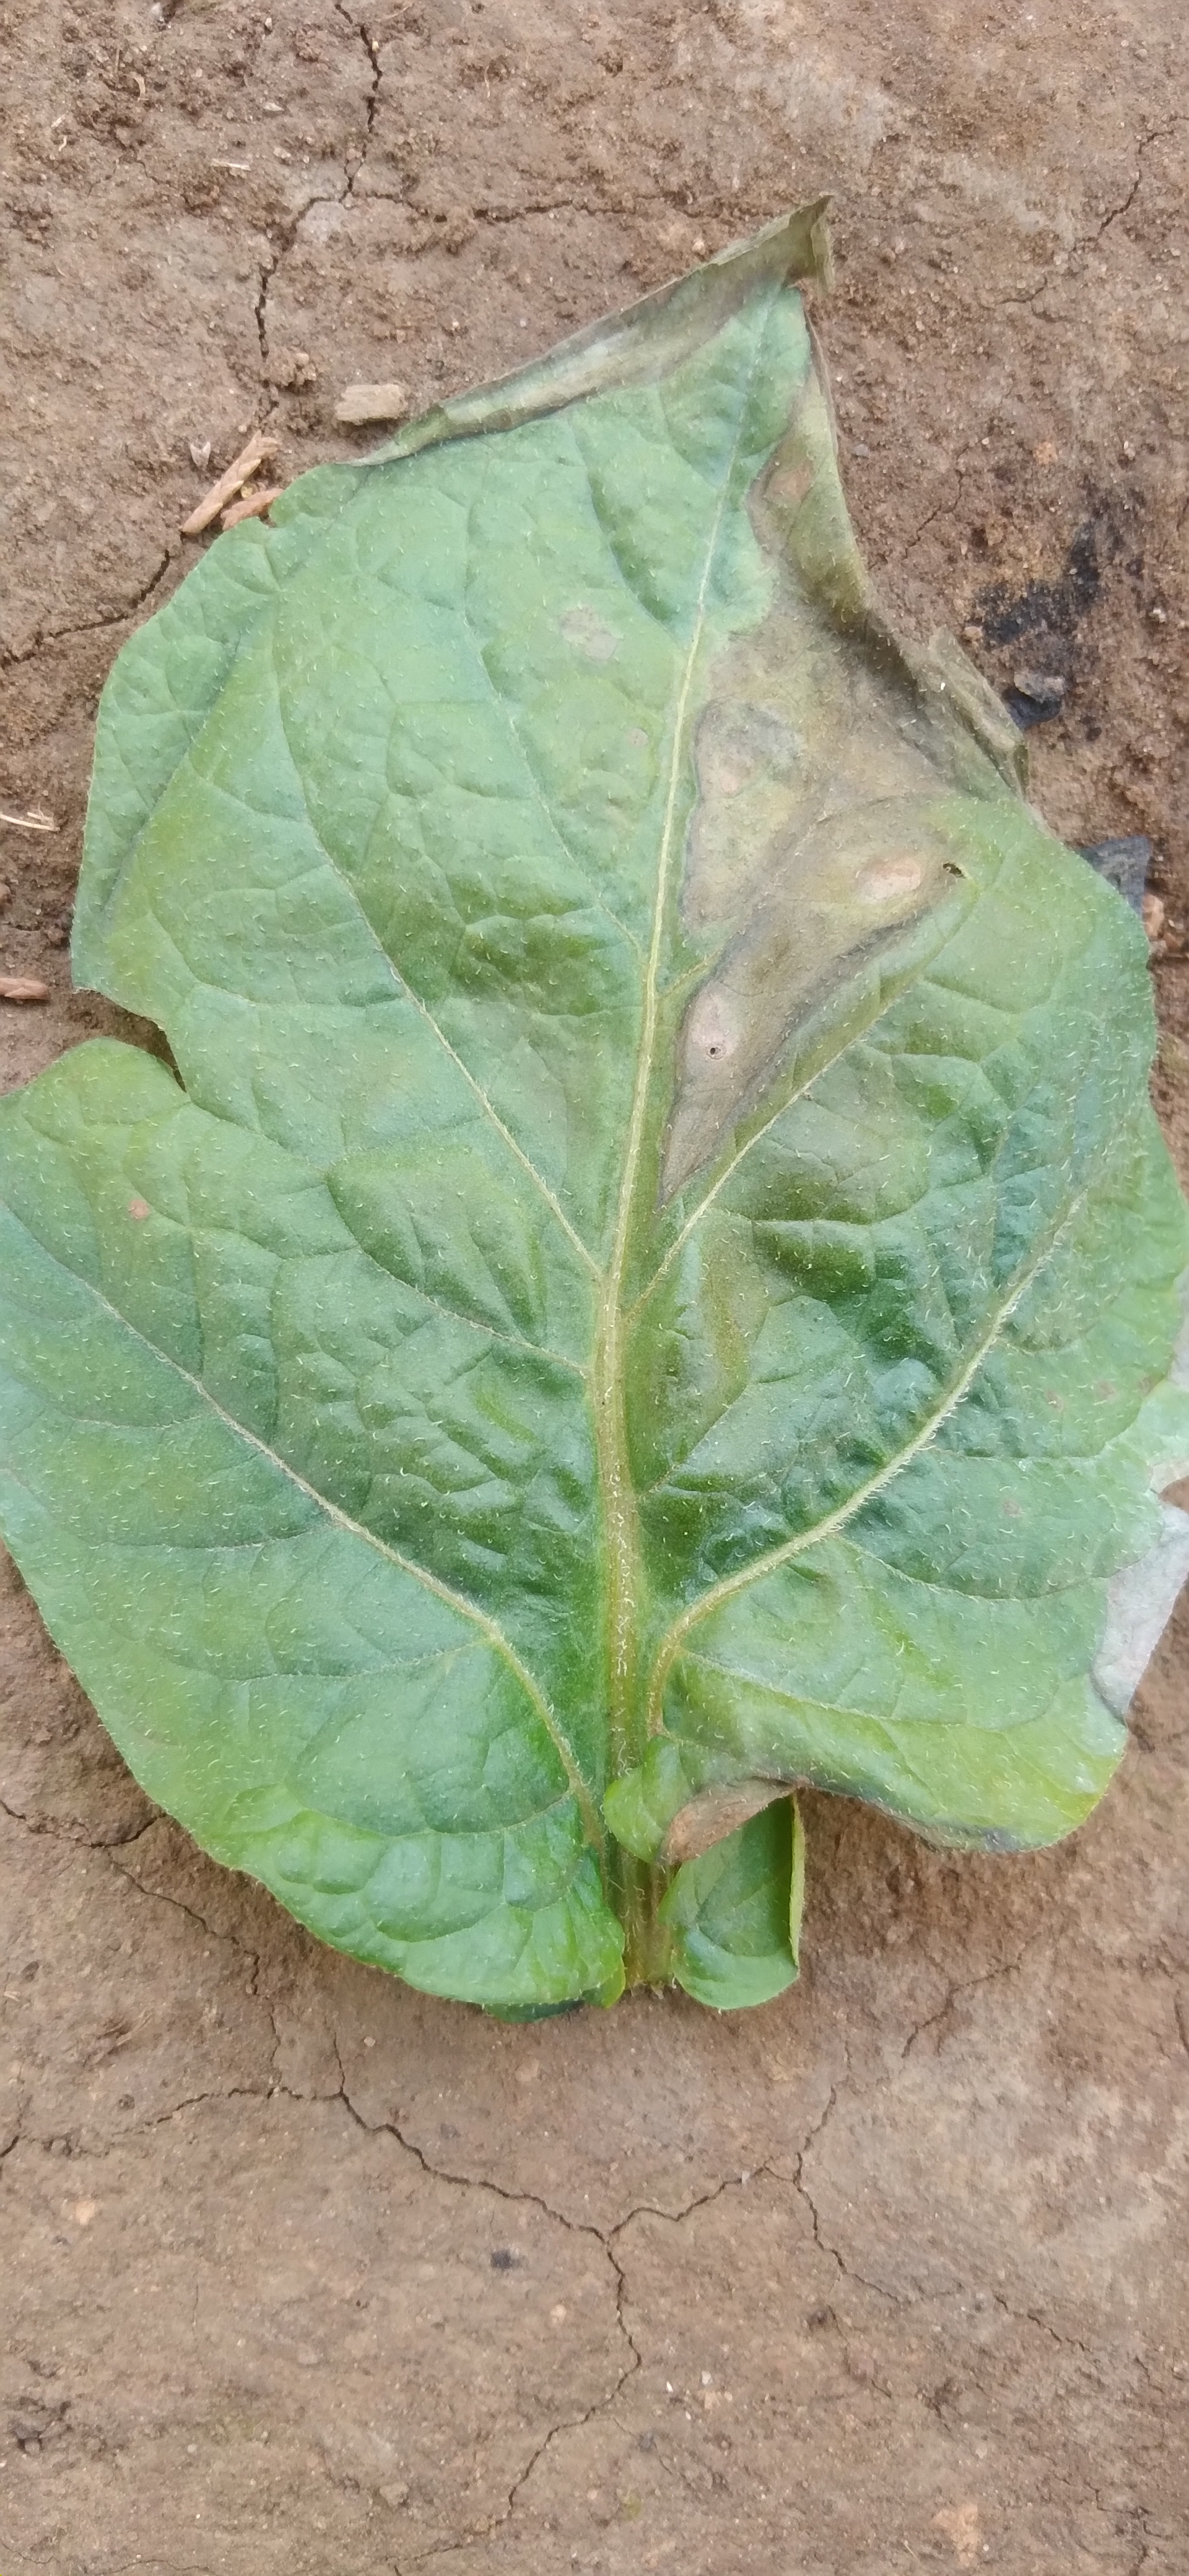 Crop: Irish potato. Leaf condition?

early blight
